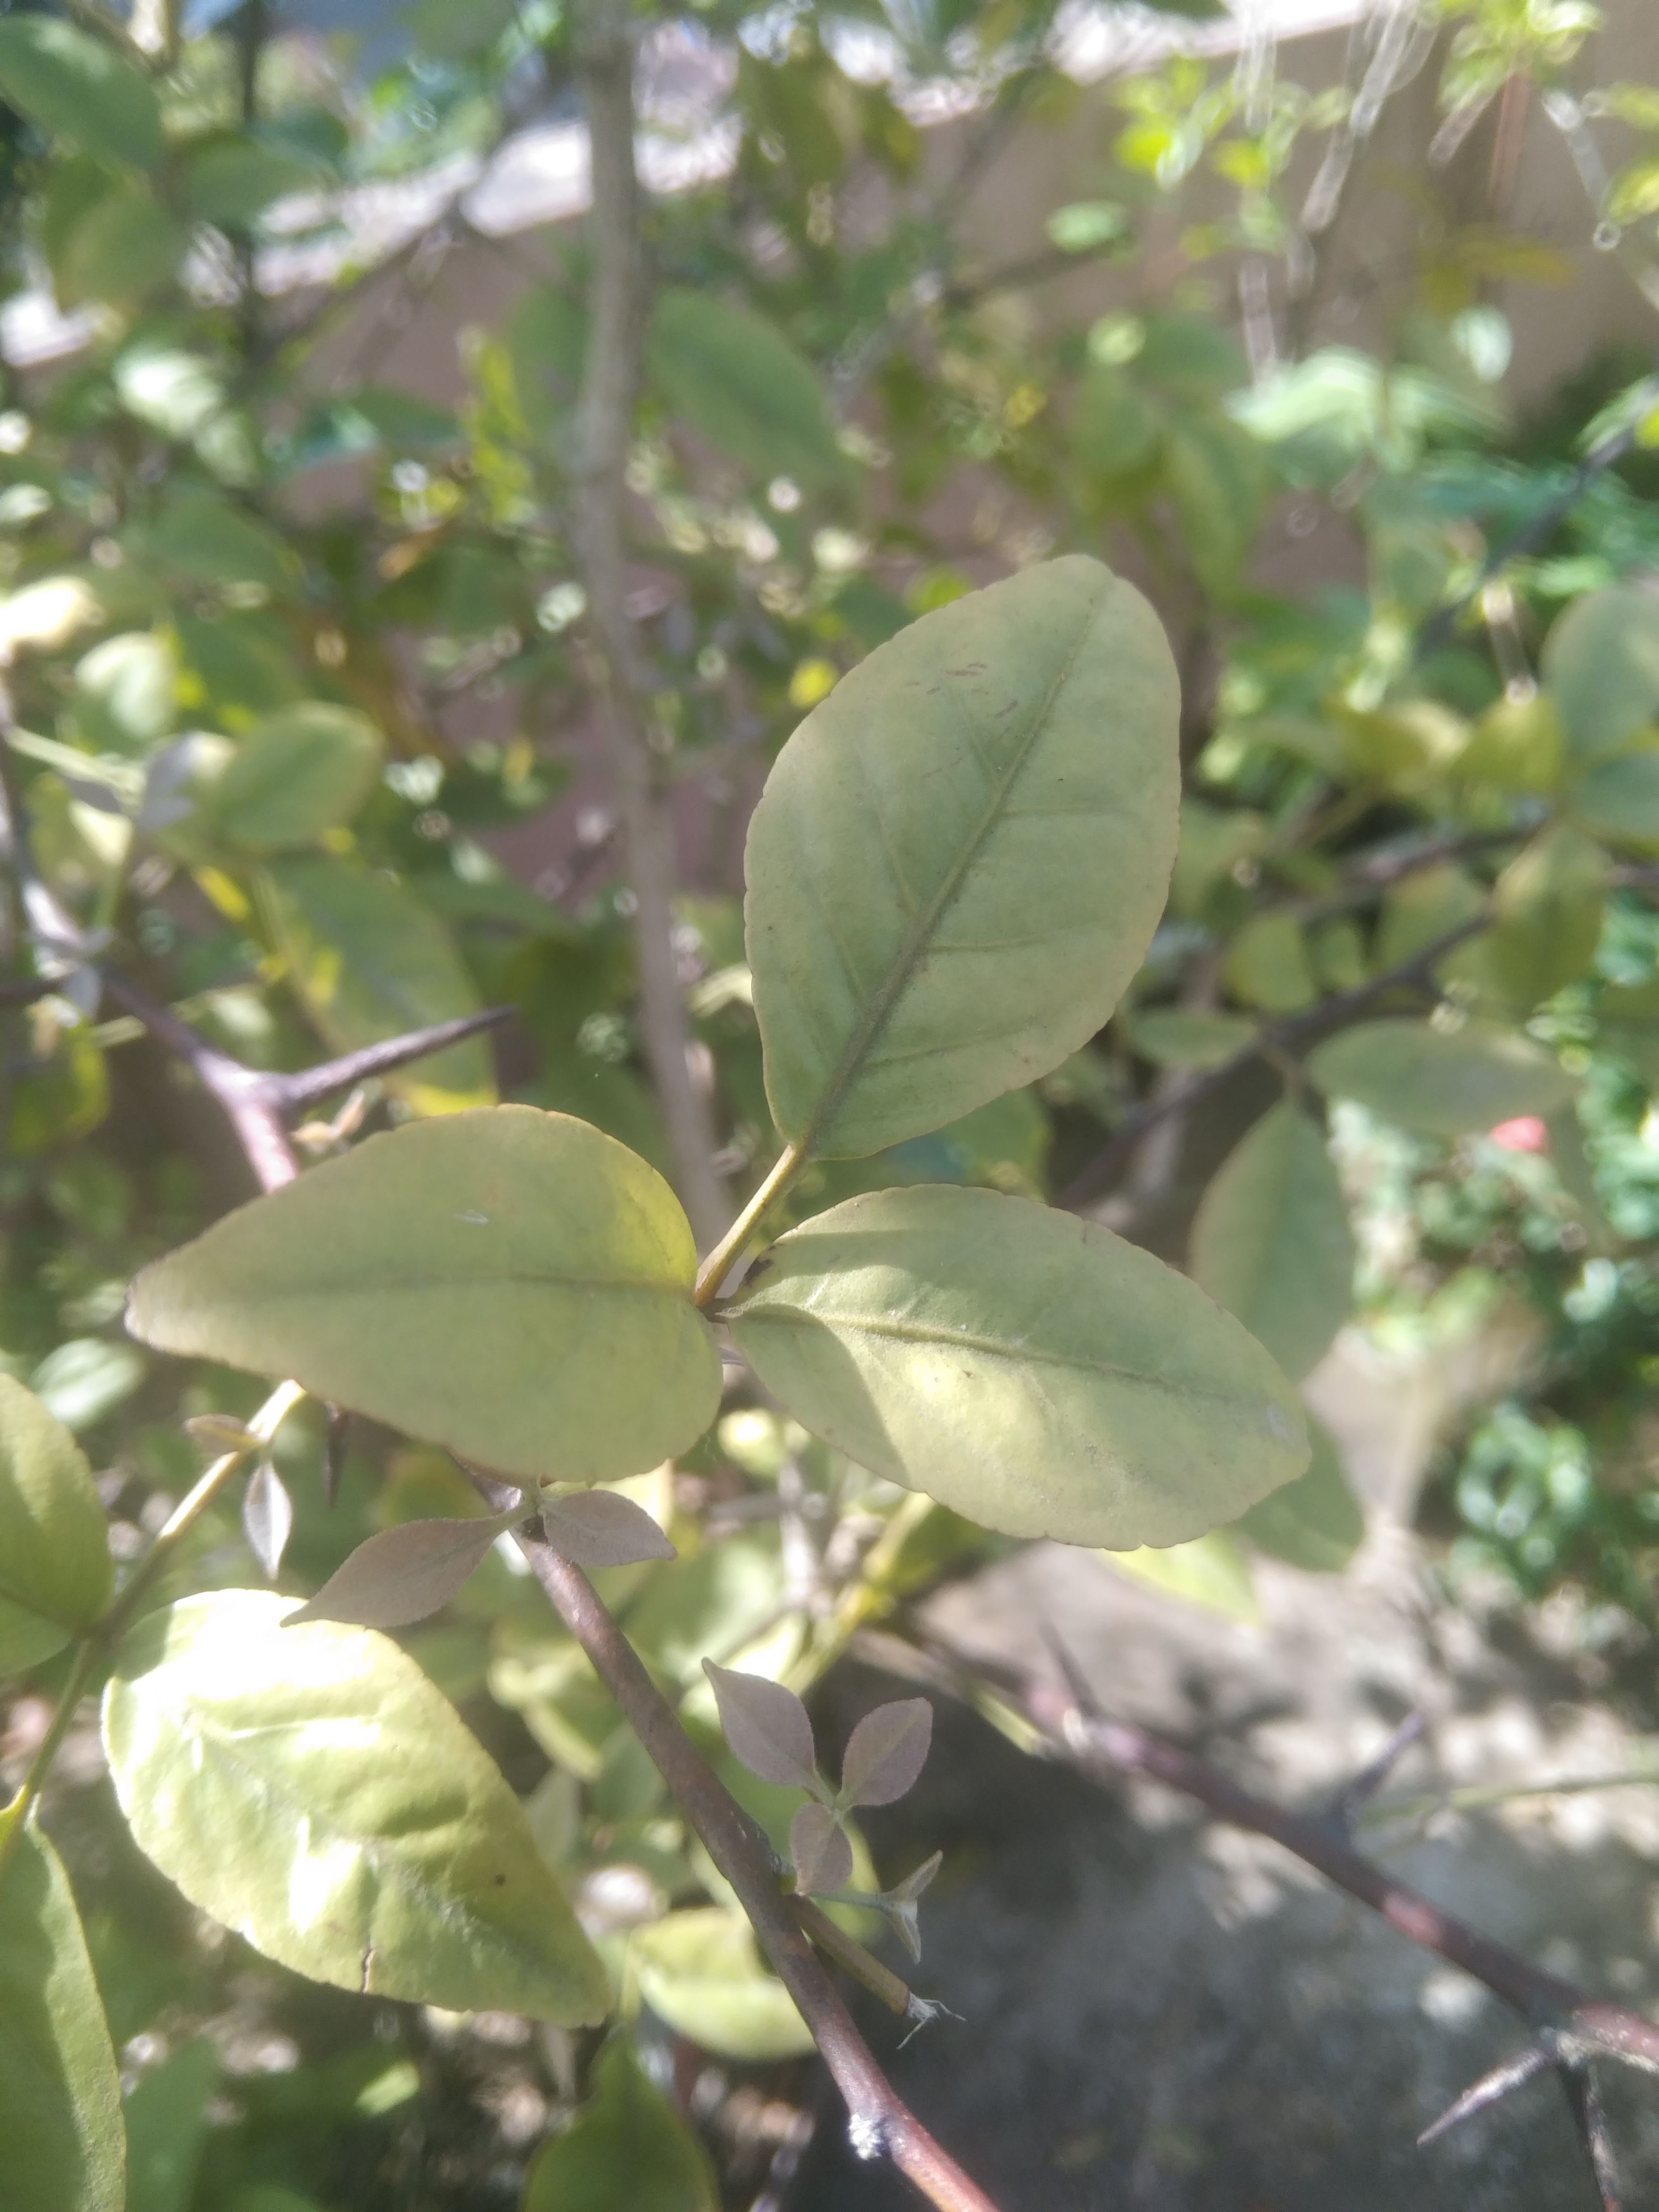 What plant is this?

wood apple
